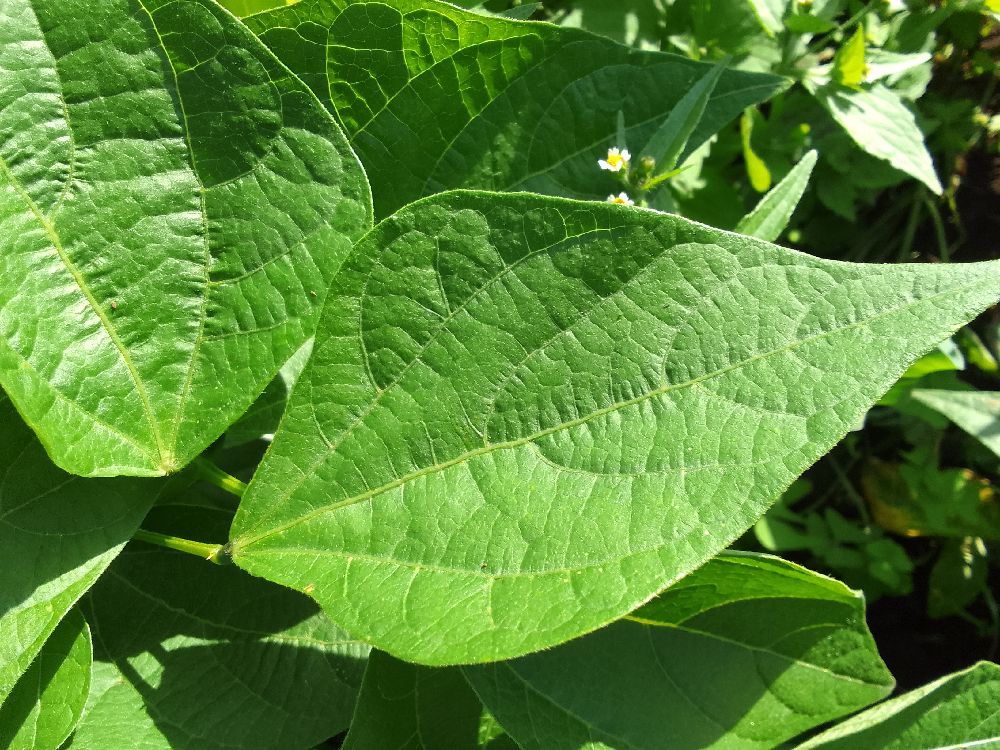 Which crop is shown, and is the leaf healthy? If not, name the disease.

common bean, healthy
